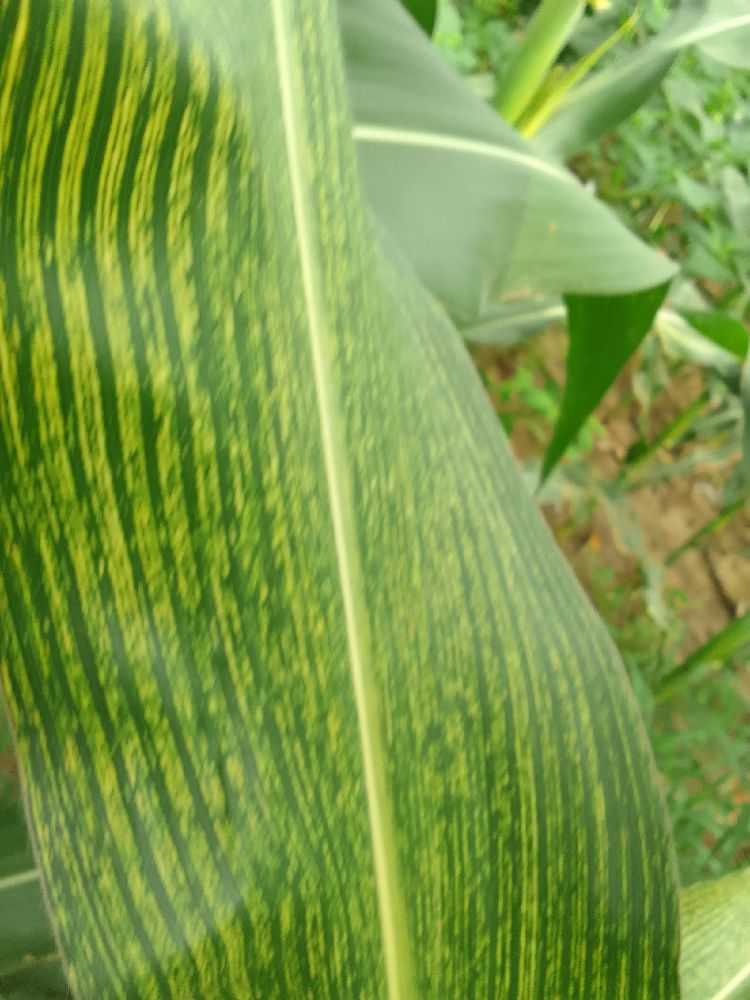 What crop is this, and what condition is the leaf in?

maize, maize streak virus
